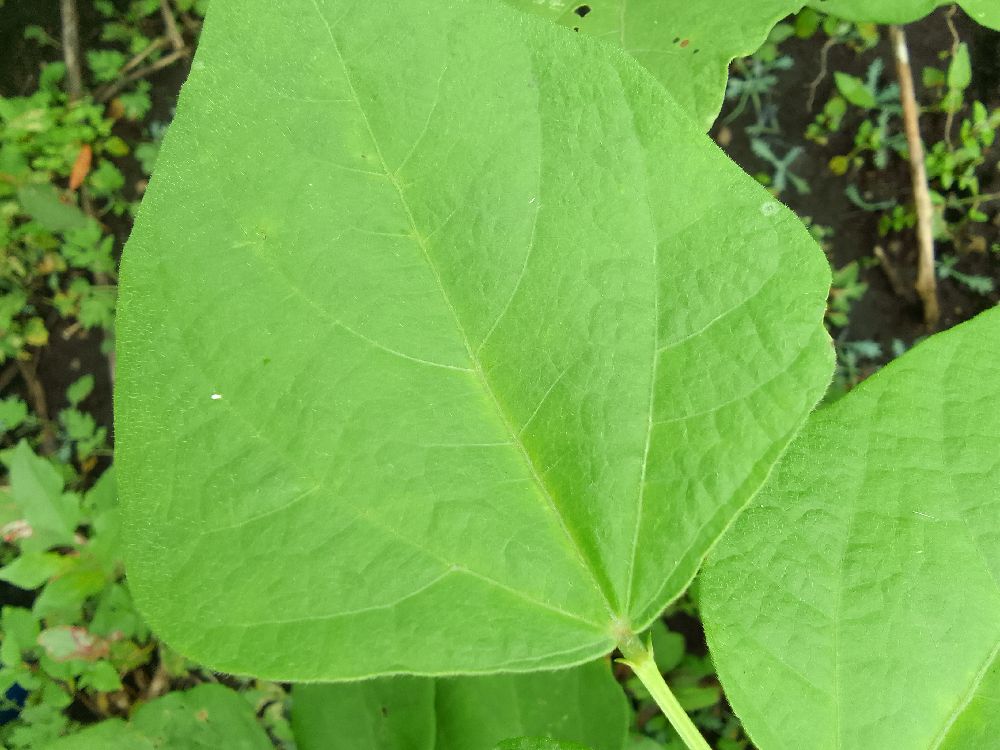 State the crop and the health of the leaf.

common bean, healthy
